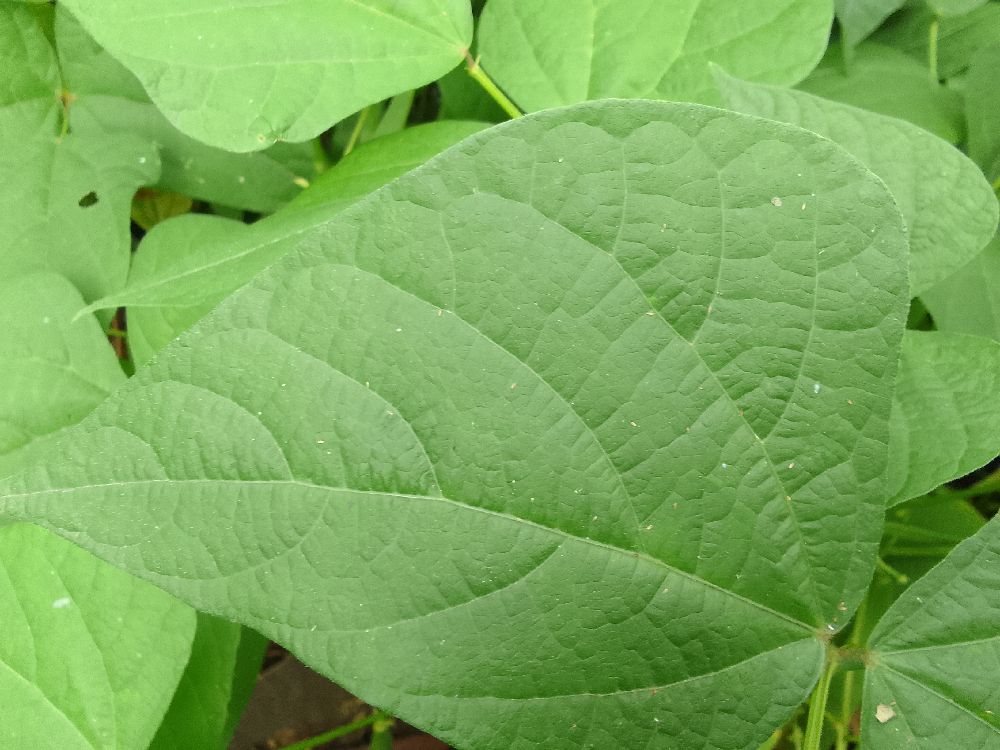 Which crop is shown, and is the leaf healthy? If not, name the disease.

common bean, healthy
